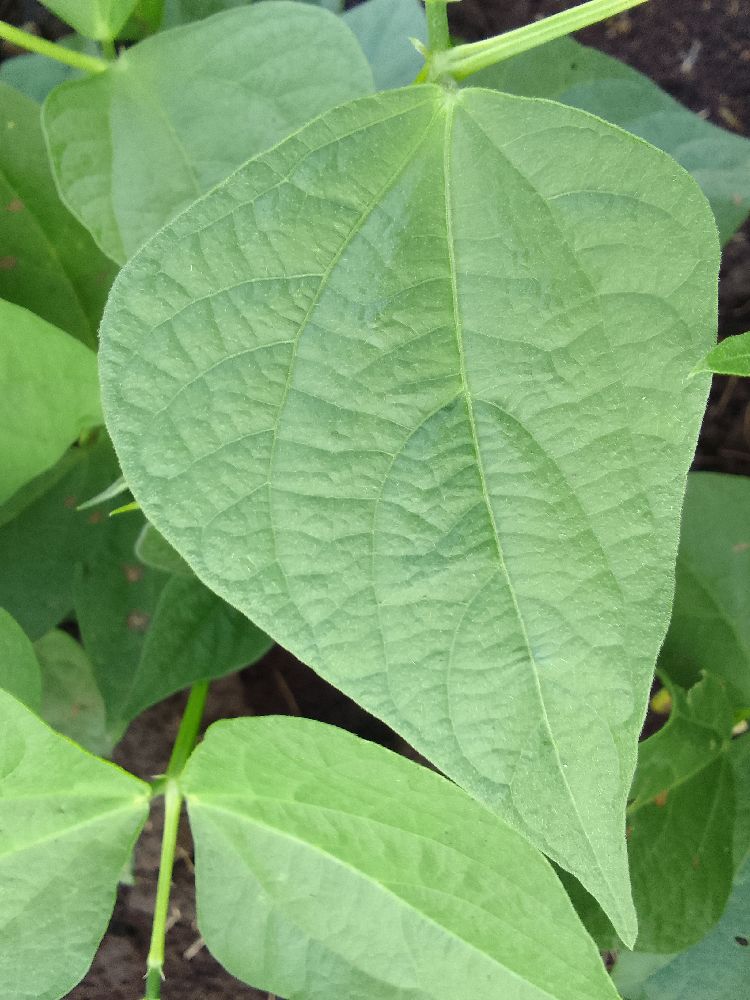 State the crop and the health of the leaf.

common bean, healthy
